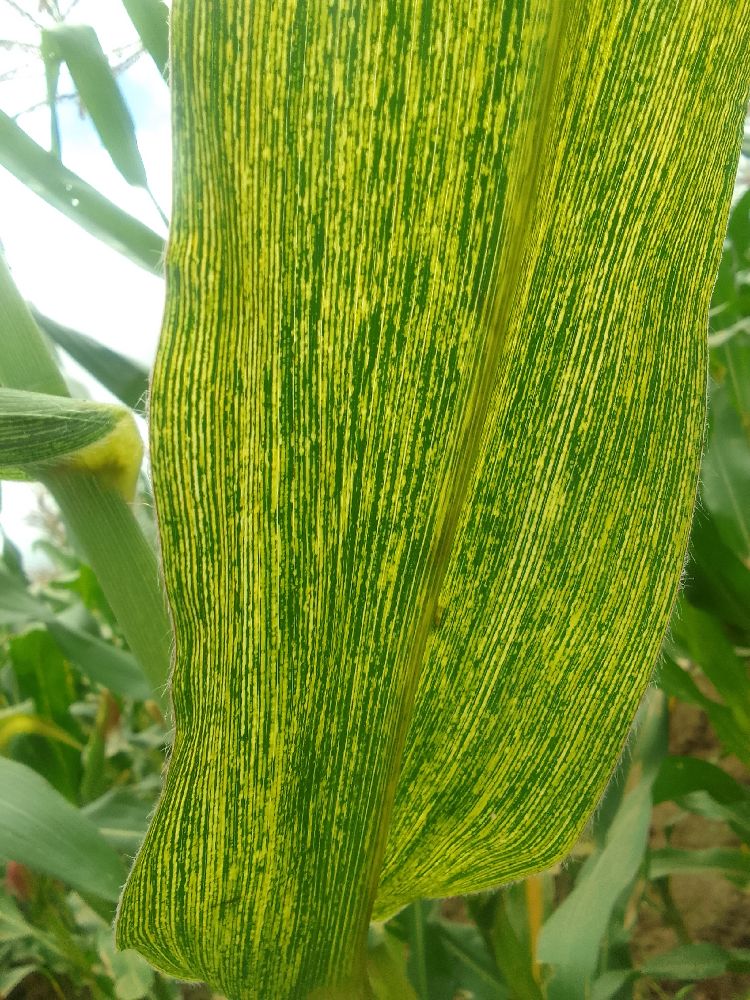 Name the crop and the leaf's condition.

maize, maize streak virus
